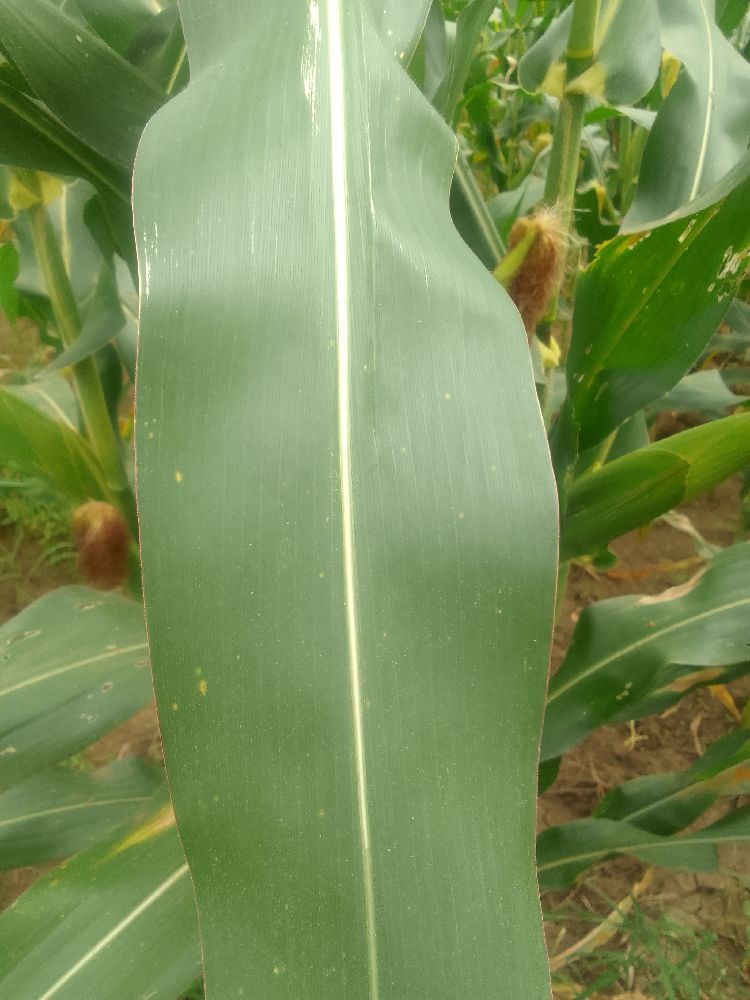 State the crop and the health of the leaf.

maize, healthy
